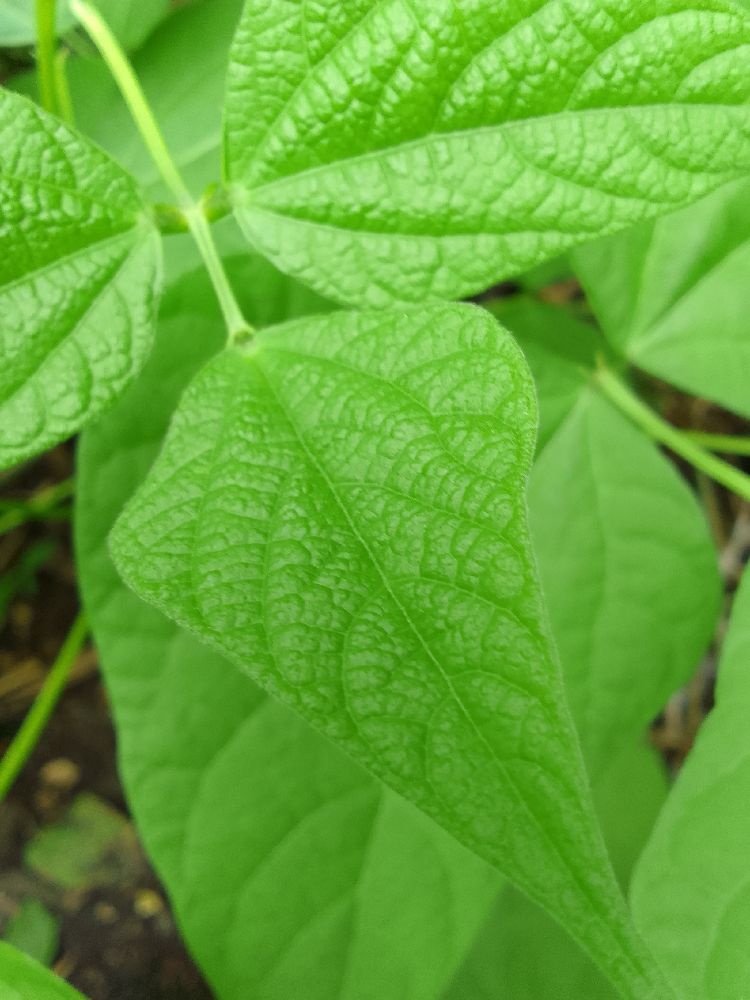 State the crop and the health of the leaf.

common bean, healthy
